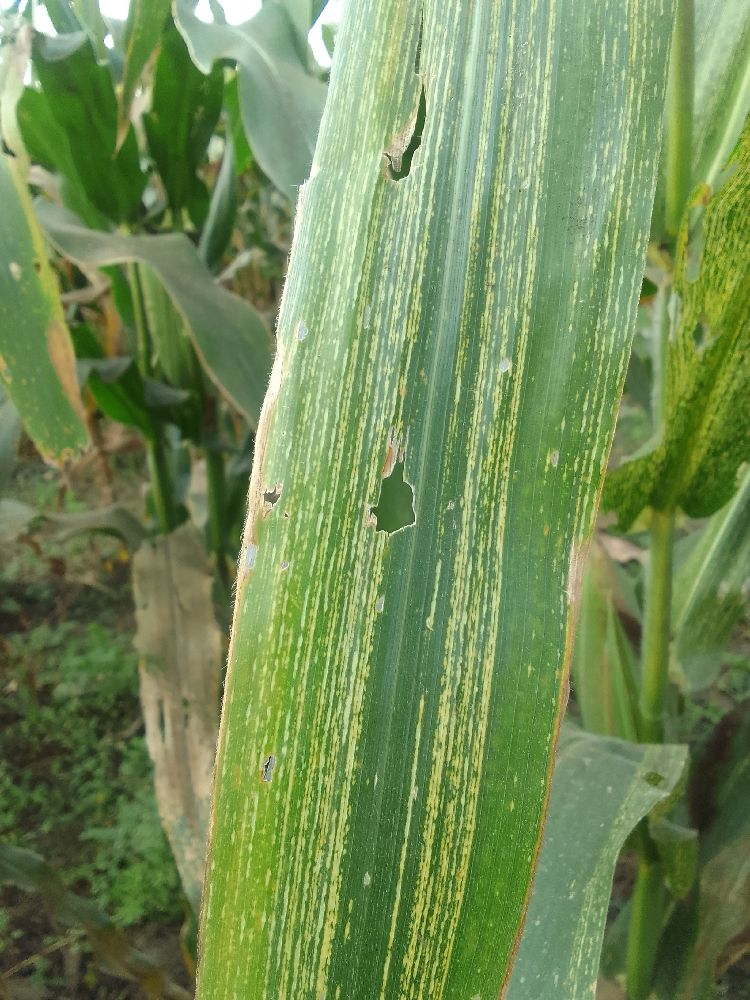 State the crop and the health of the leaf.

maize, maize streak virus
